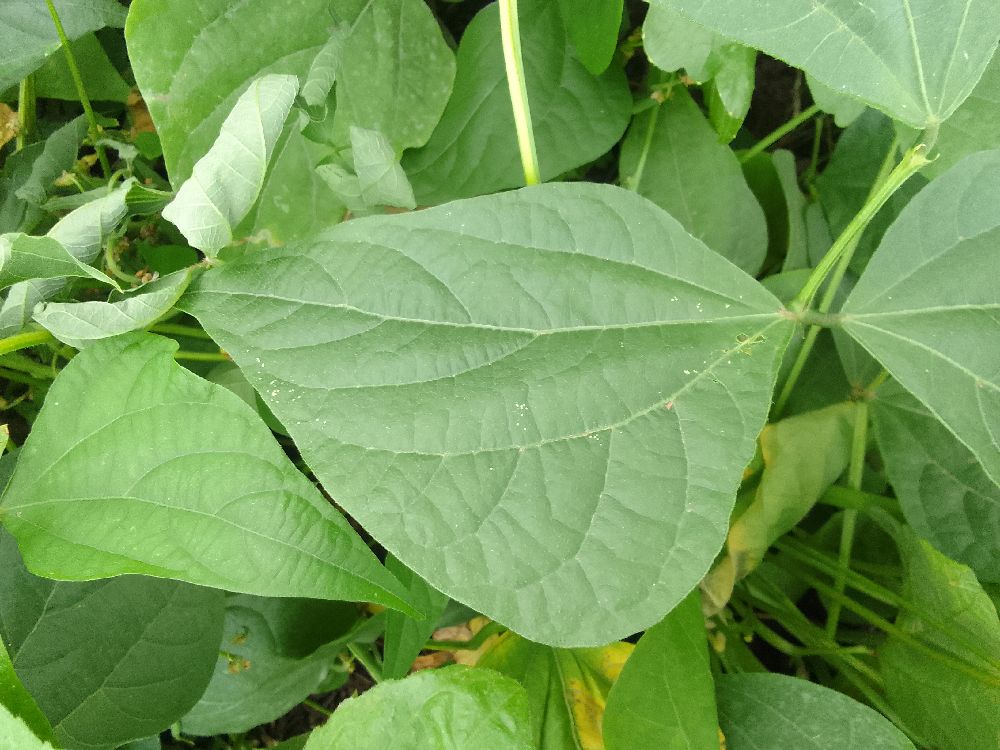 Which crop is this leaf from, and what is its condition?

common bean, healthy
